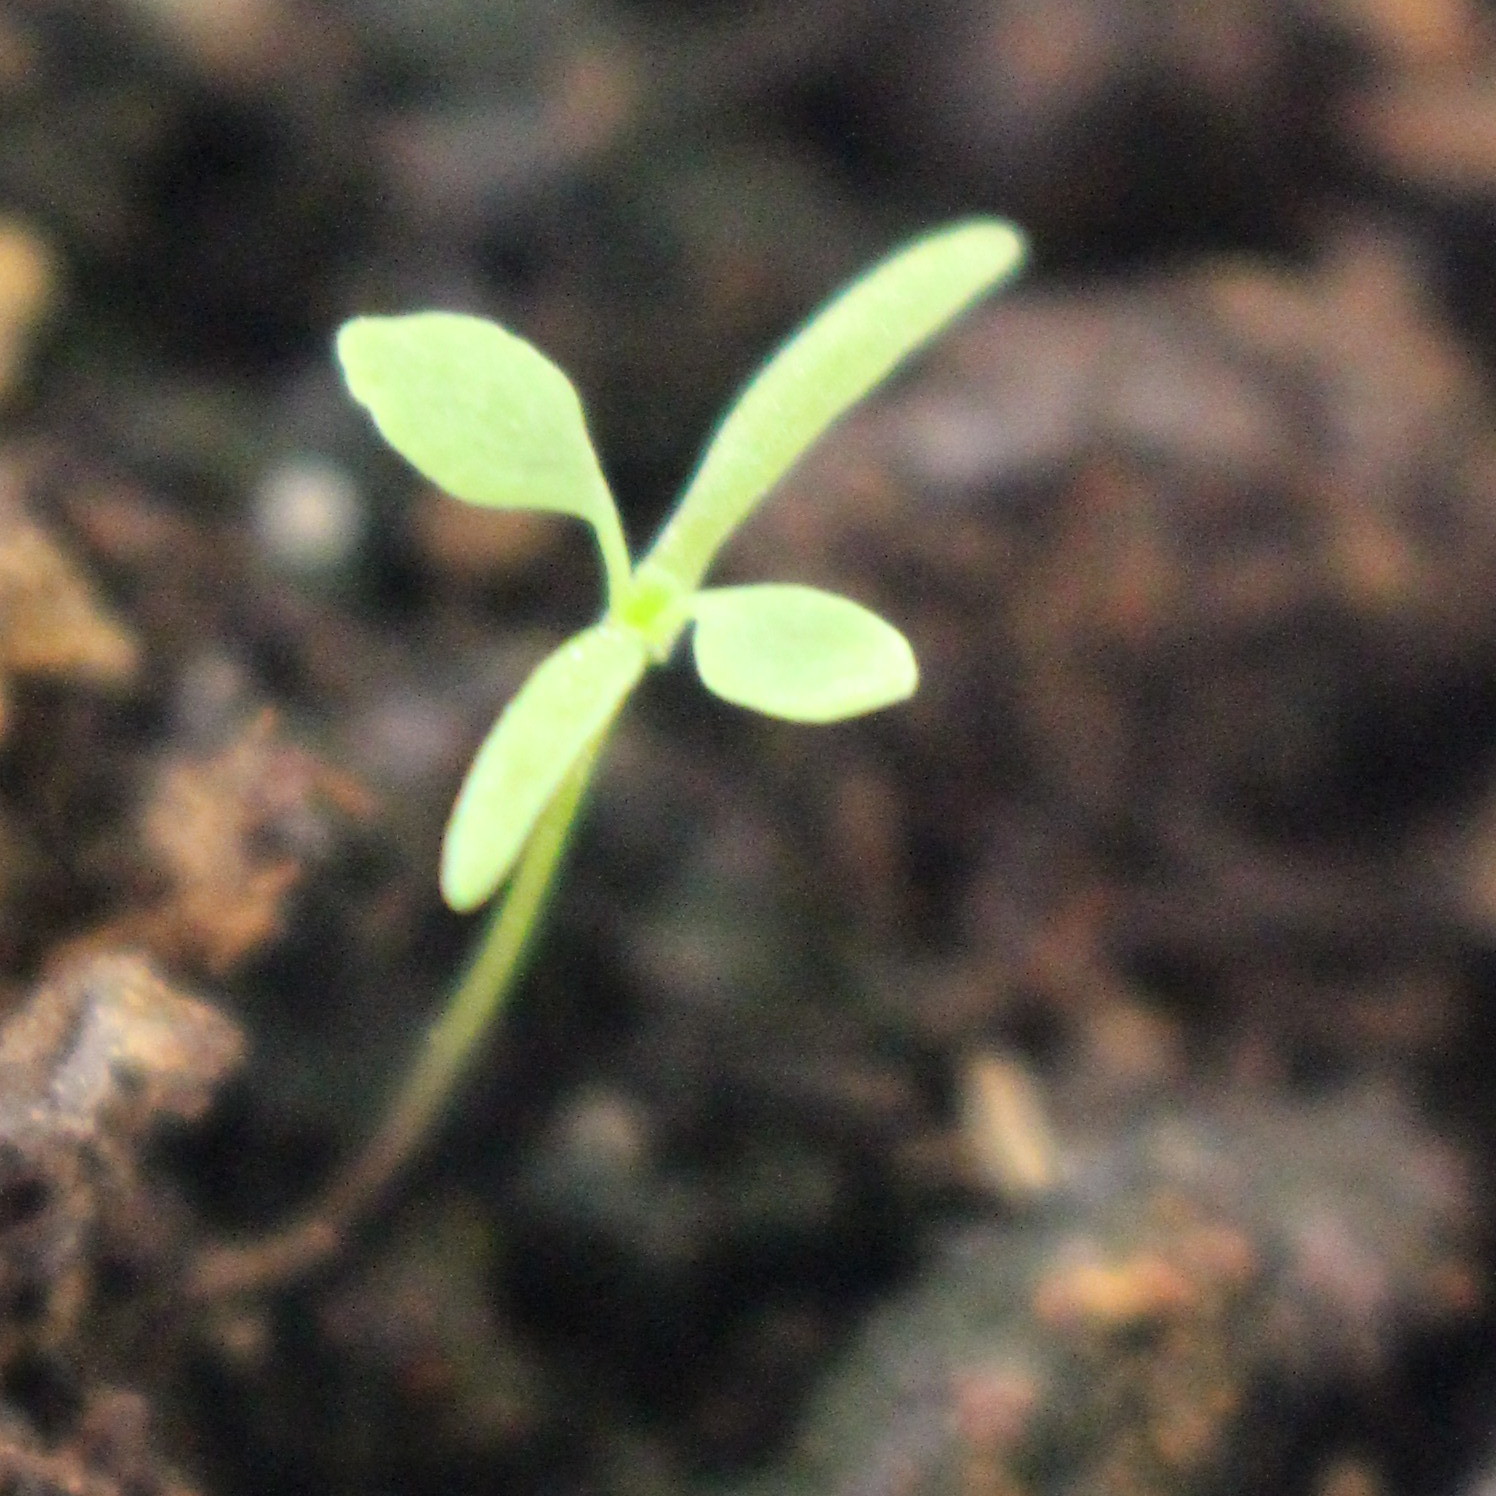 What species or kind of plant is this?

Papaver rhoeas
